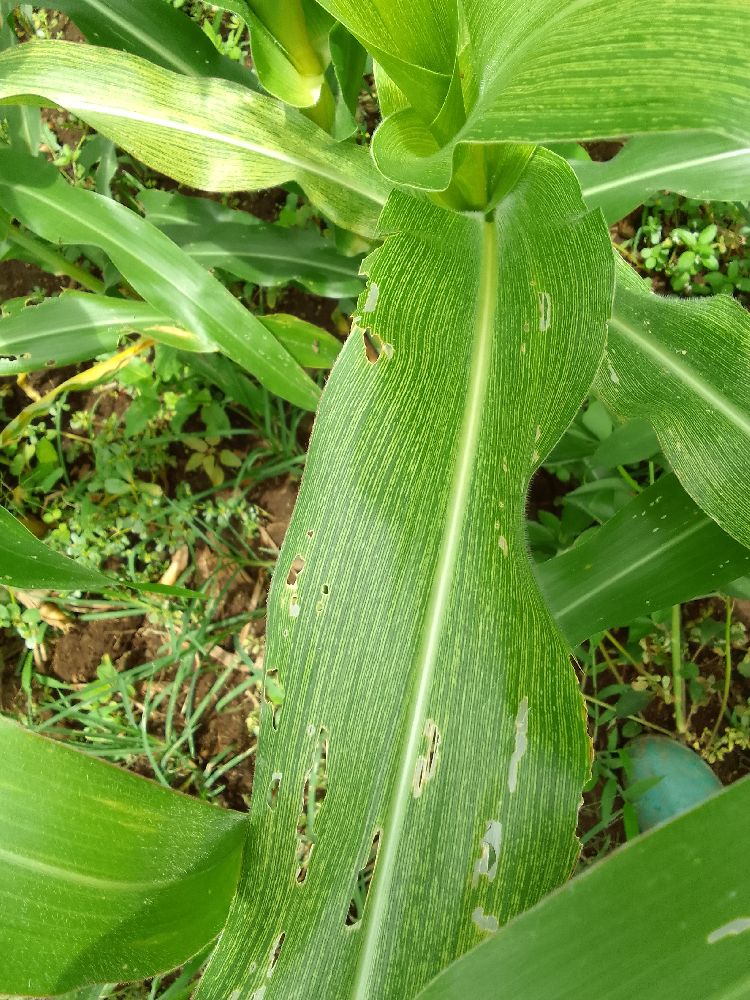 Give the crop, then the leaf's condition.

maize, maize streak virus
